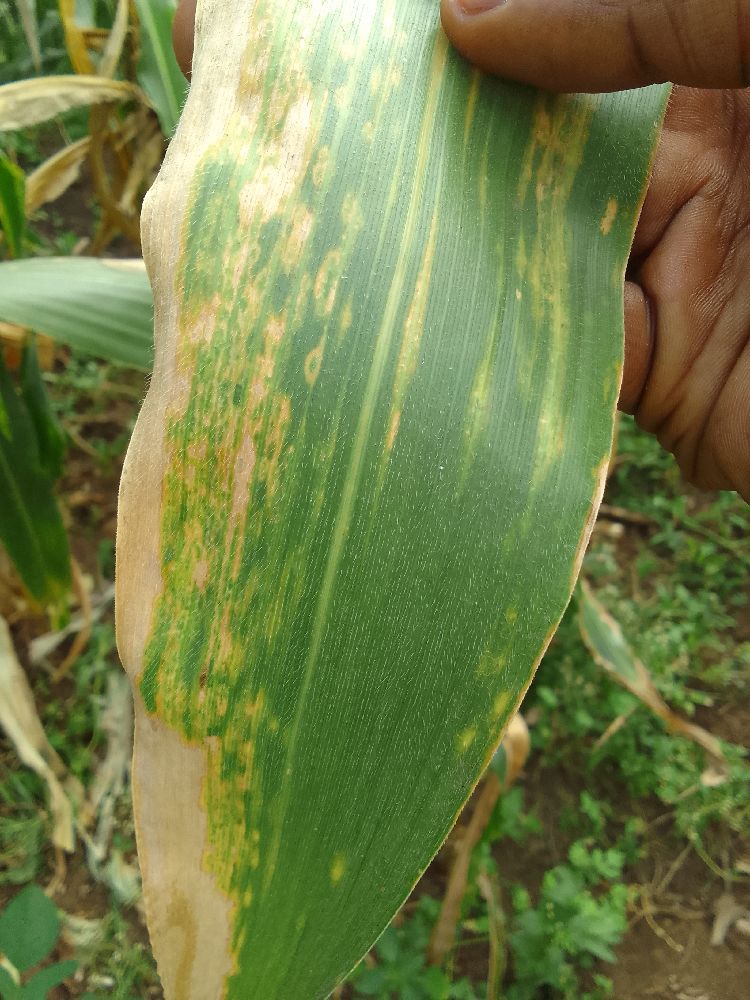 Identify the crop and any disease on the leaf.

maize, maize lethal necrosis
